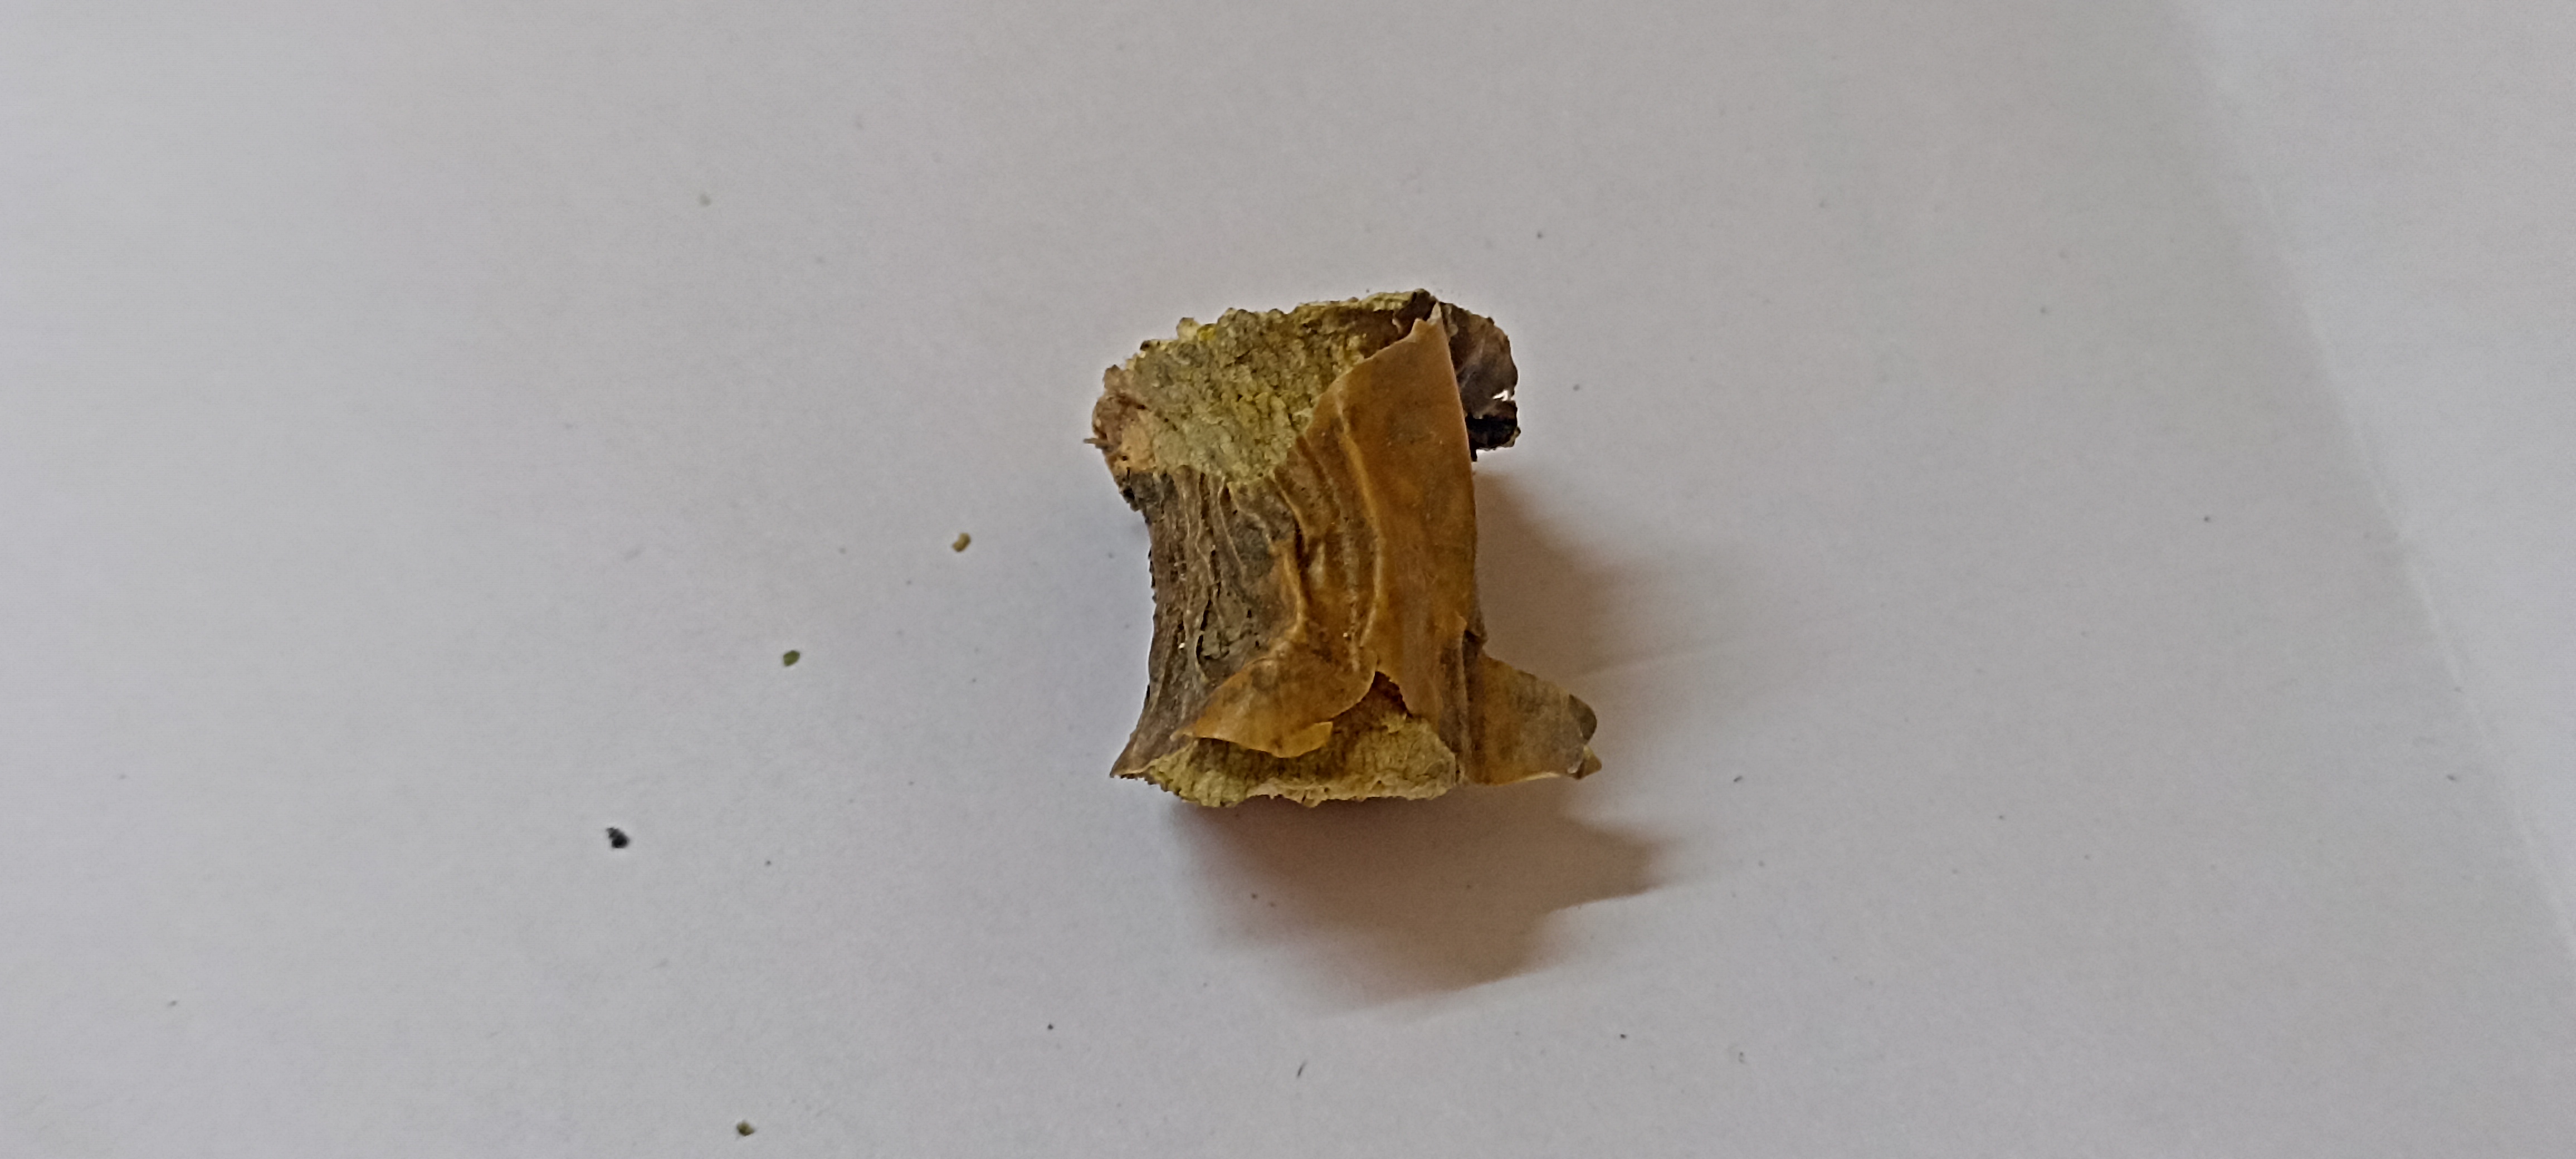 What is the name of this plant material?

gulvel
